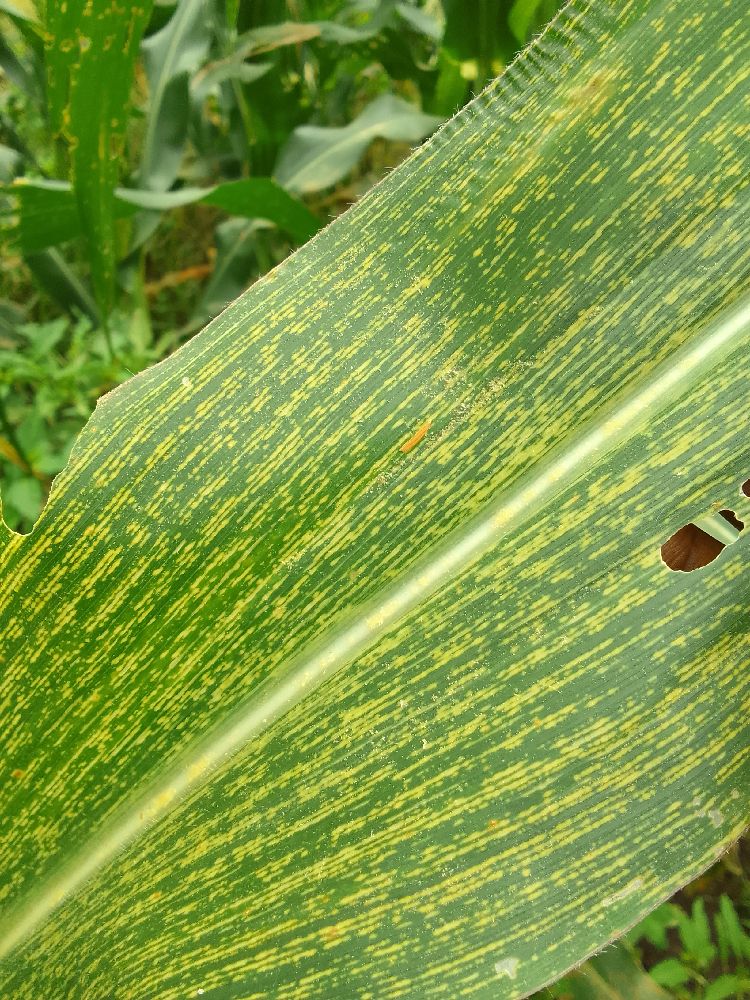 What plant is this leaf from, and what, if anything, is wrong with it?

maize, maize streak virus
